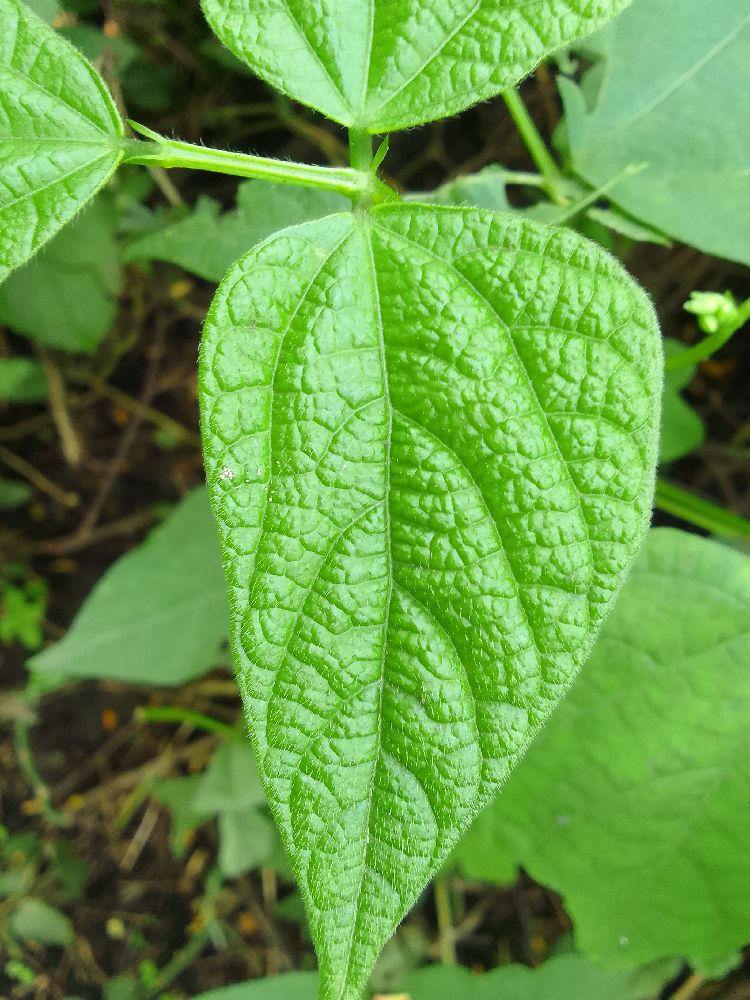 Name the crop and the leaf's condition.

common bean, healthy
